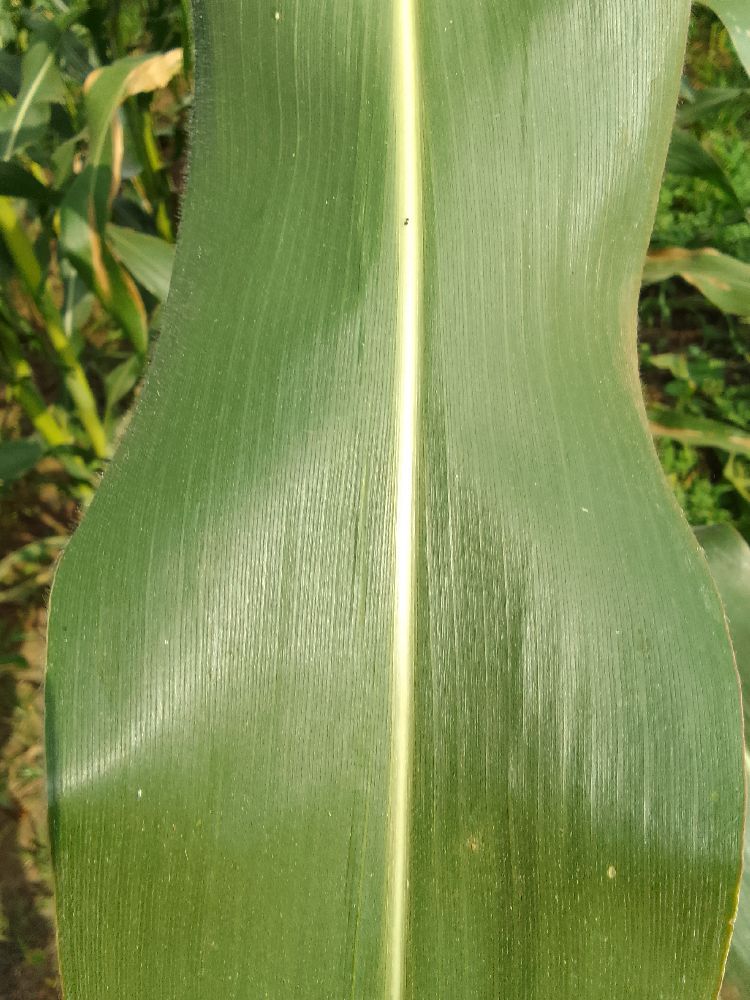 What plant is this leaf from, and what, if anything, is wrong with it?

maize, healthy
